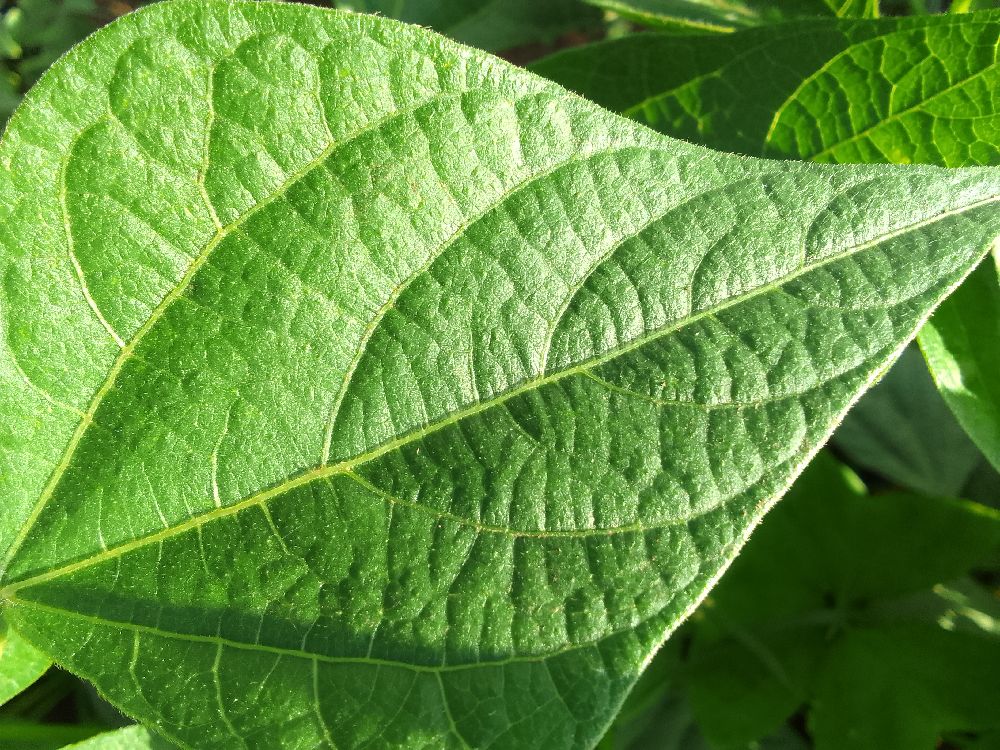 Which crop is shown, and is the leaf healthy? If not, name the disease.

common bean, healthy
